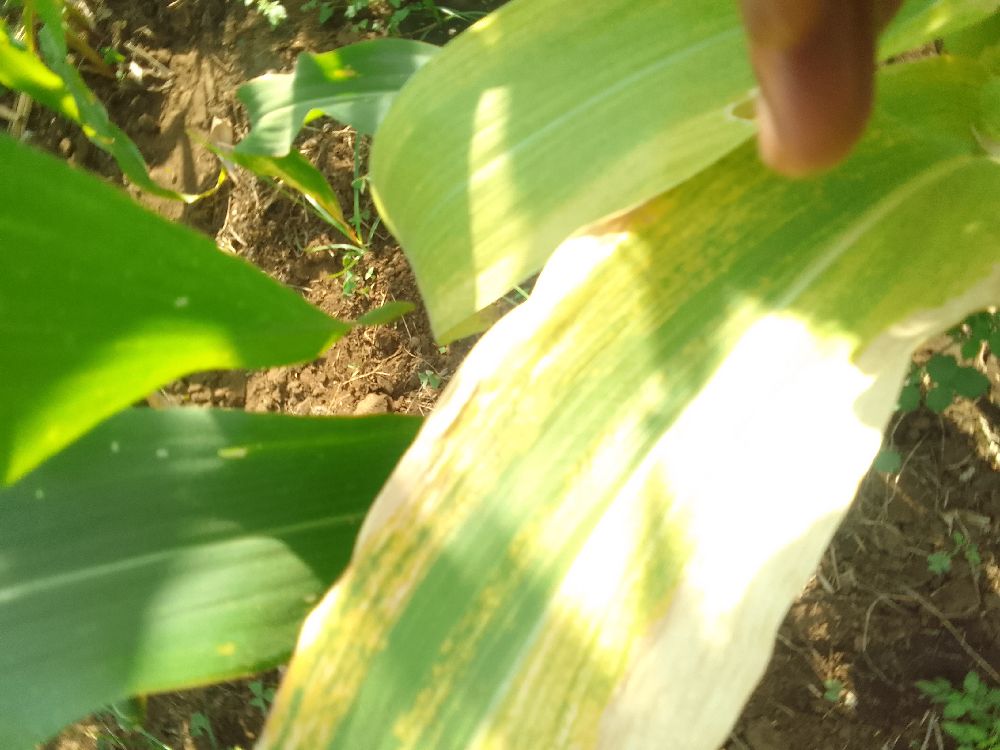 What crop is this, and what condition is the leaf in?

maize, maize lethal necrosis
